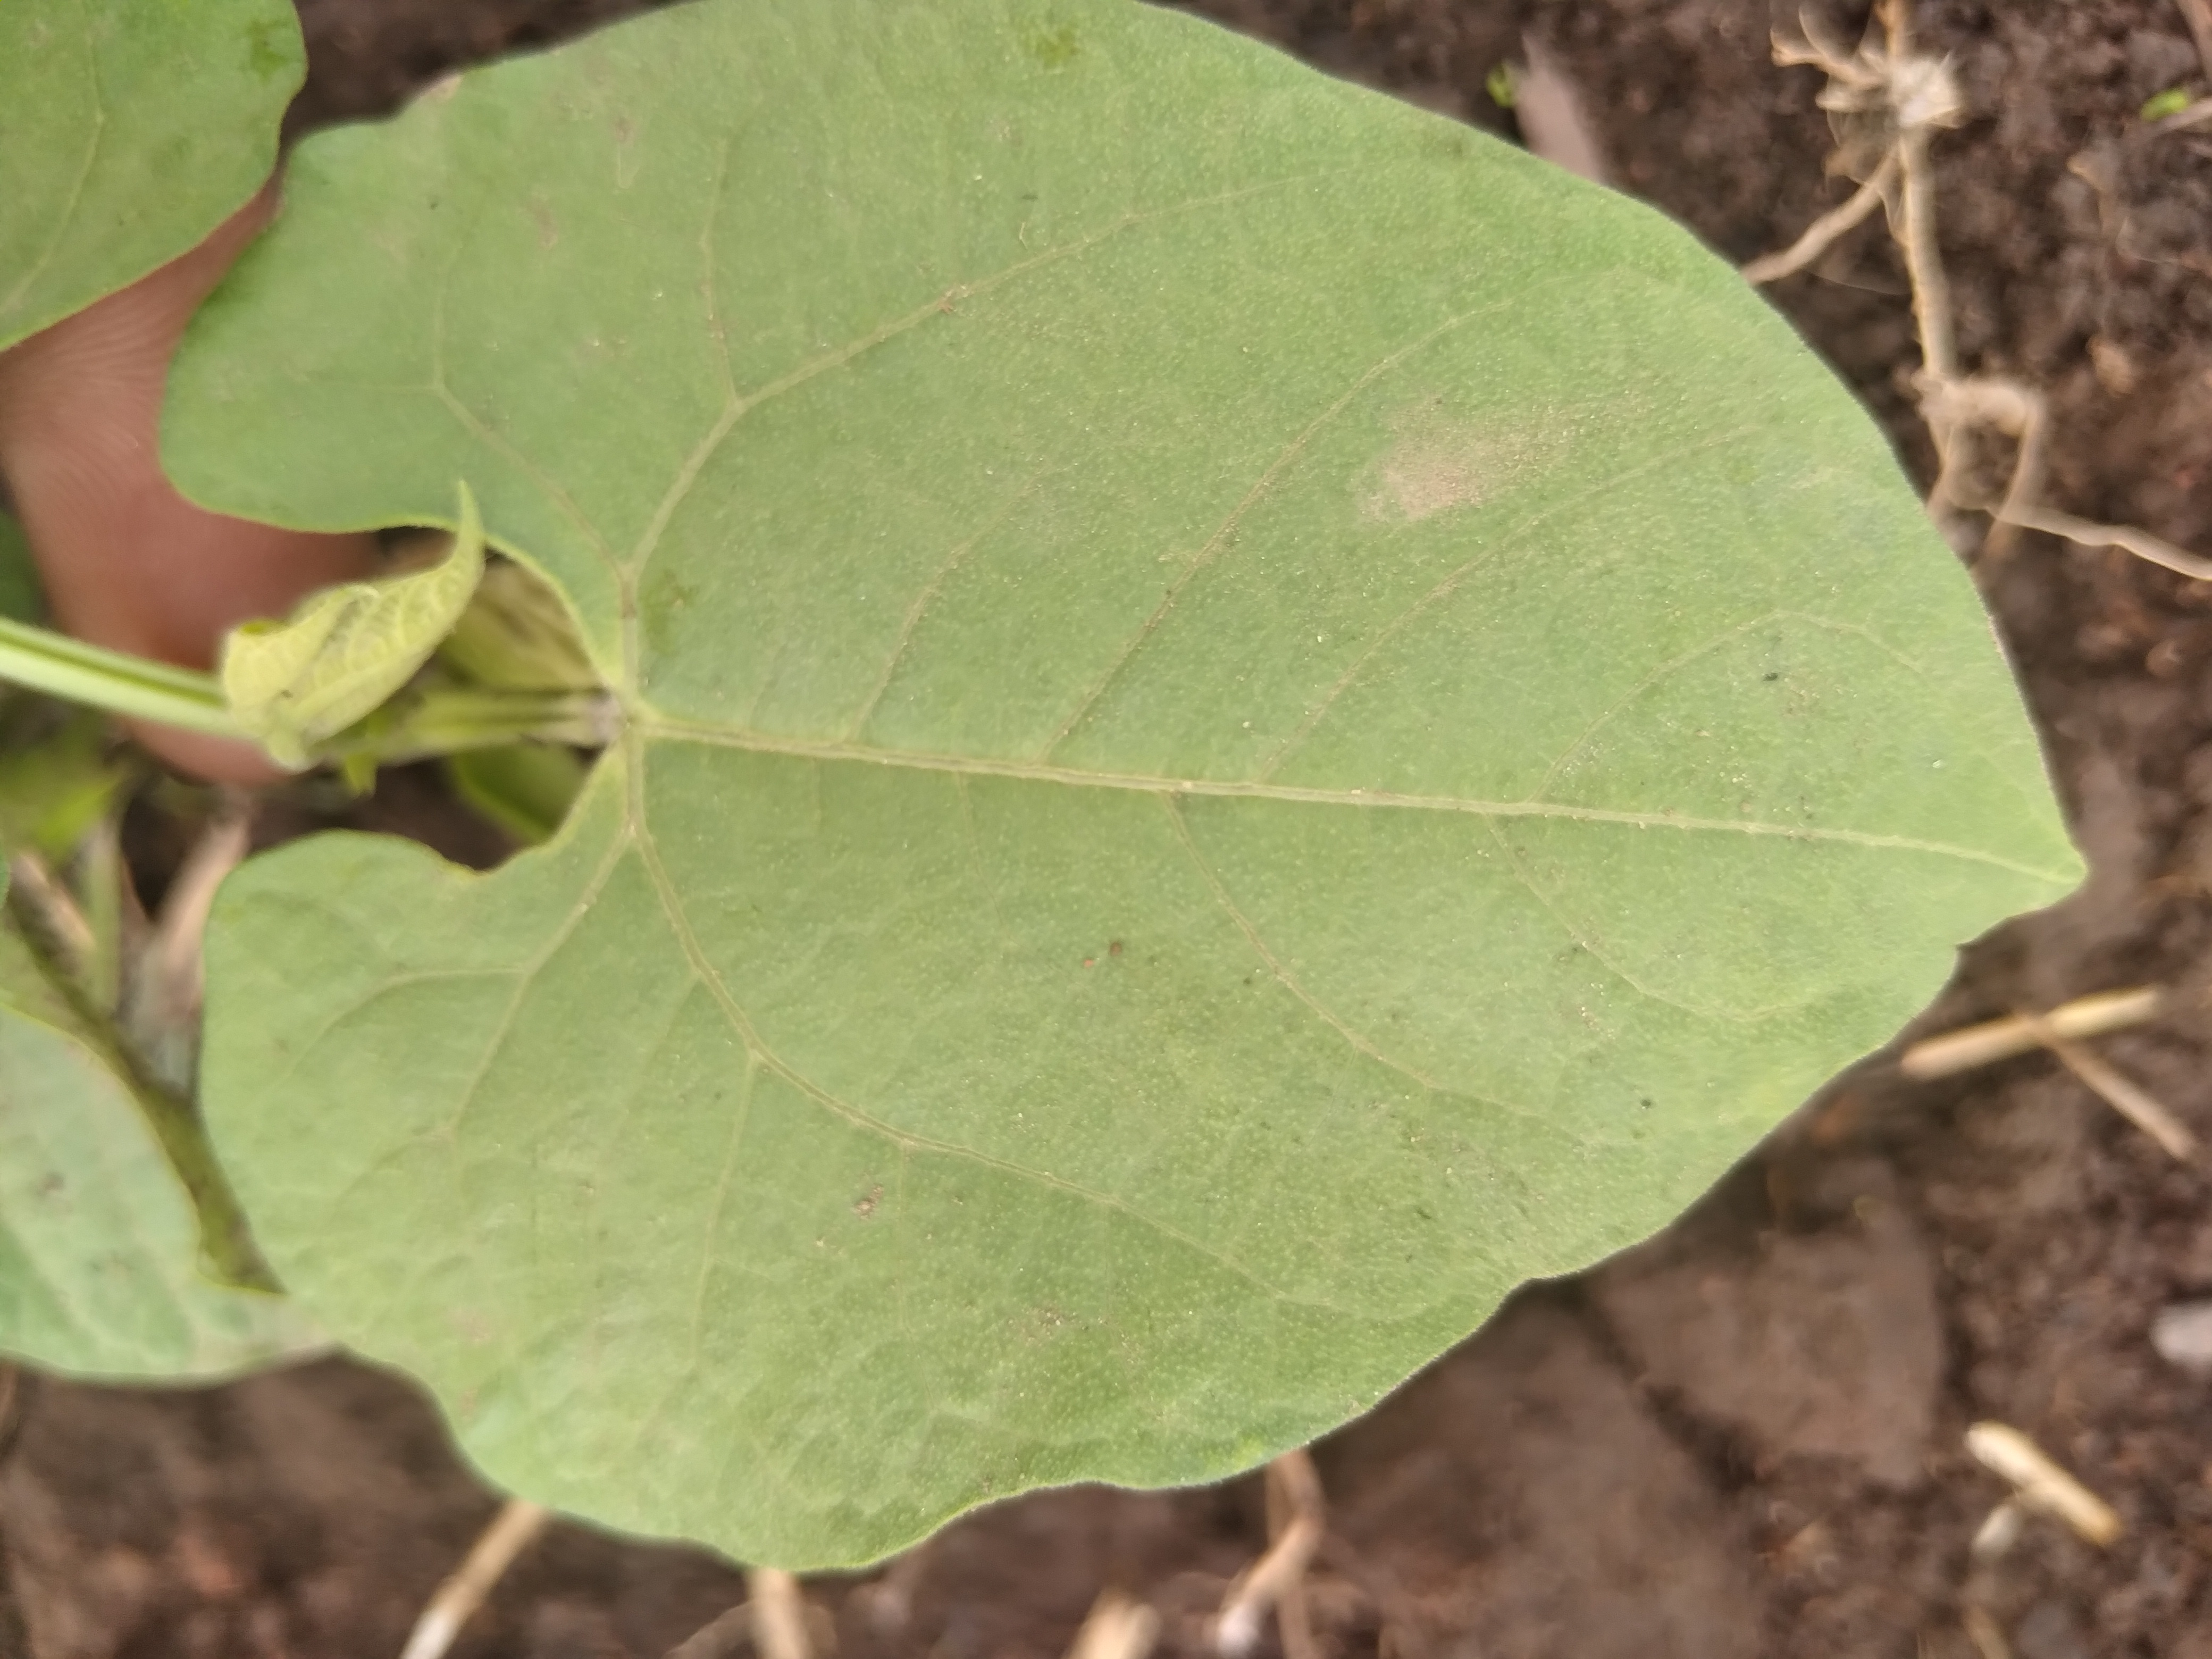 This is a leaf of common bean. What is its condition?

healthy
